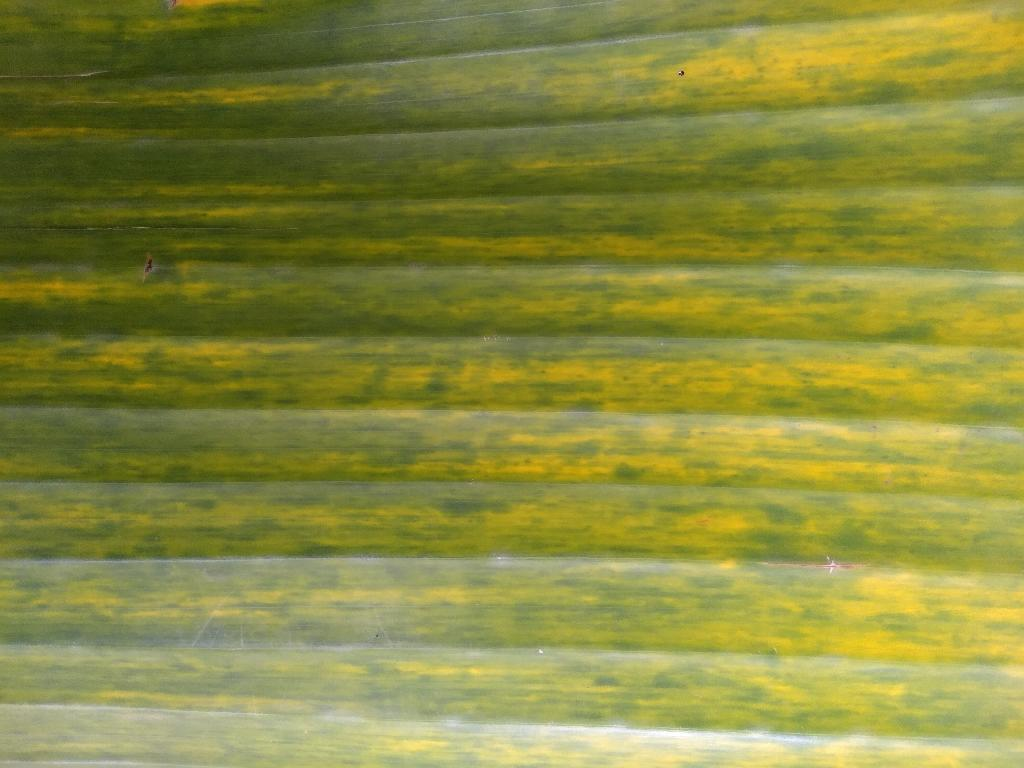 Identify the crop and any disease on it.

banana, fusarium wilt race 1
